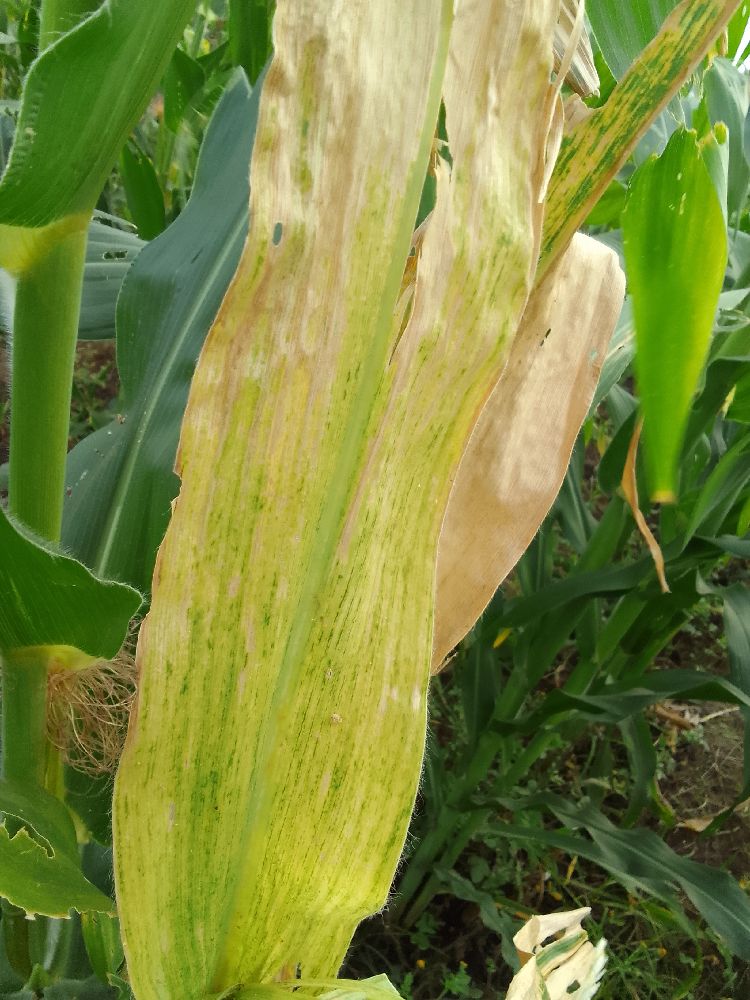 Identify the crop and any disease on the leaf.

maize, maize lethal necrosis
